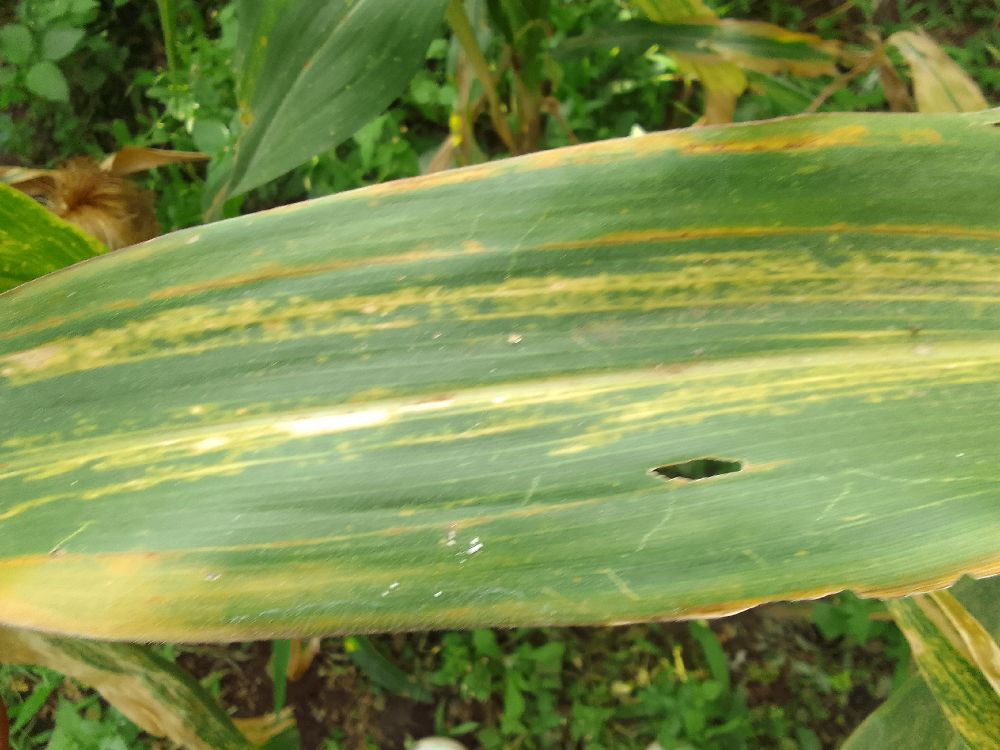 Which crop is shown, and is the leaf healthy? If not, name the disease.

maize, maize lethal necrosis
